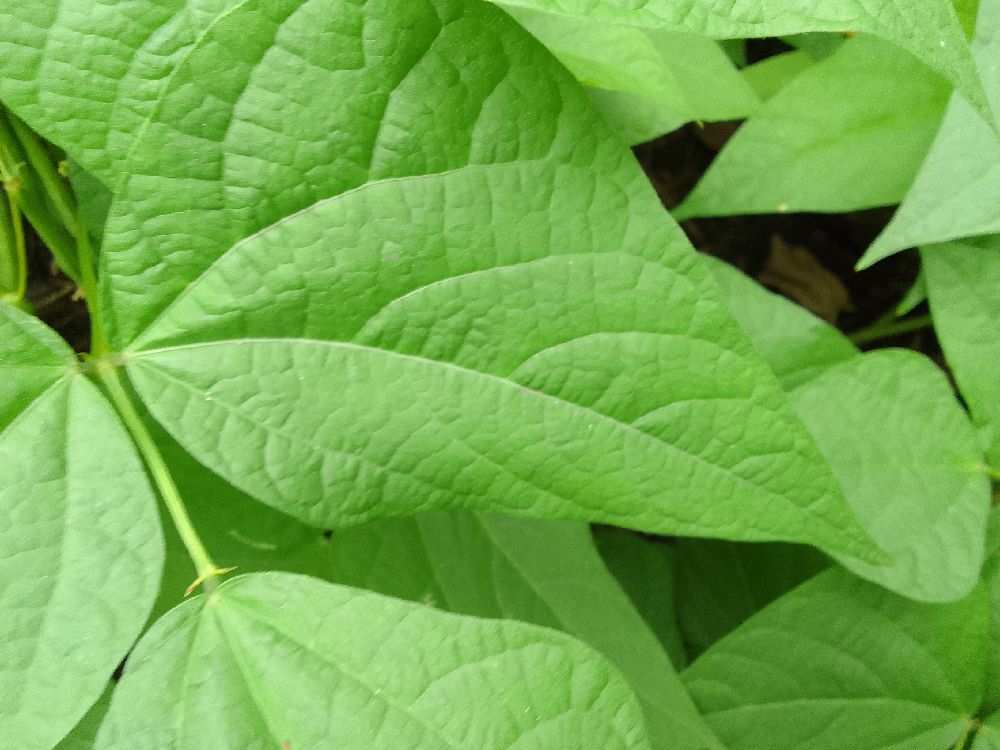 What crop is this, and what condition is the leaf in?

common bean, healthy
